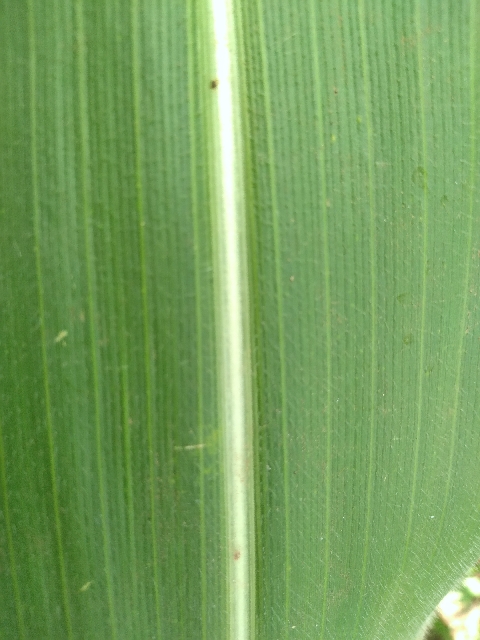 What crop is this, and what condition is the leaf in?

maize, healthy
